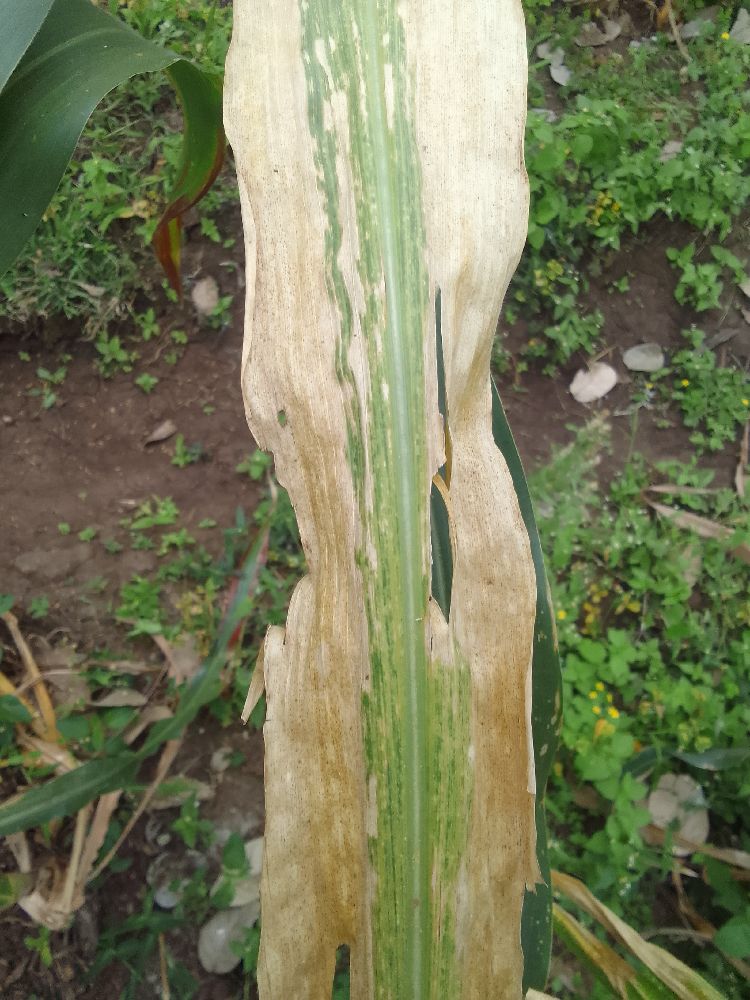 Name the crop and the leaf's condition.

maize, maize lethal necrosis
